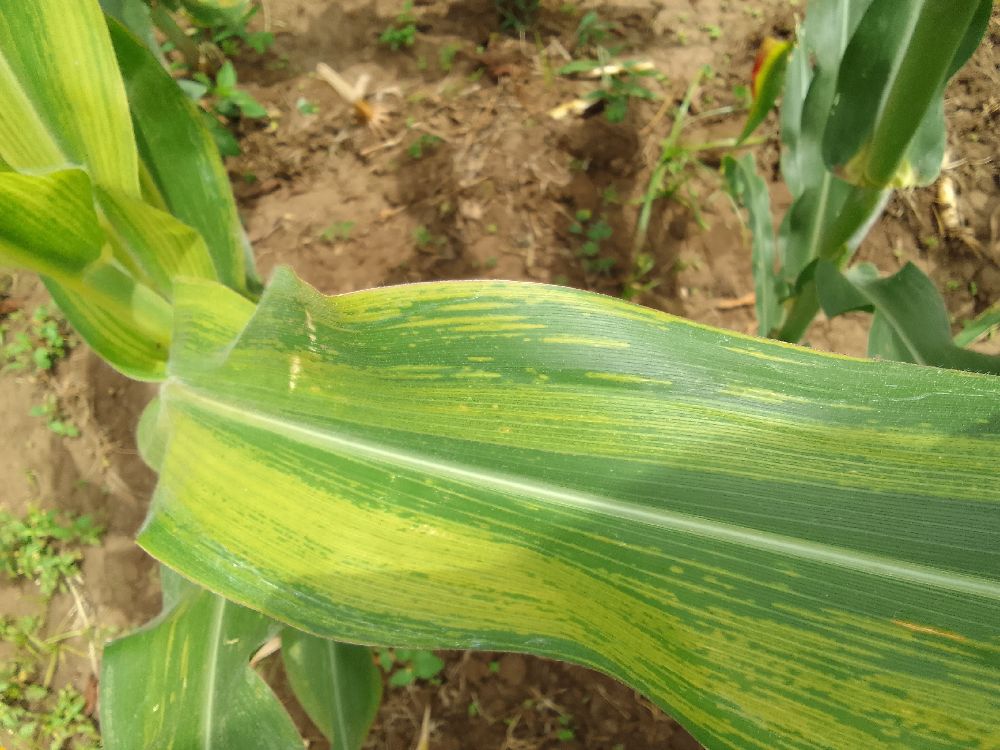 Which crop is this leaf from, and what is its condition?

maize, maize lethal necrosis
